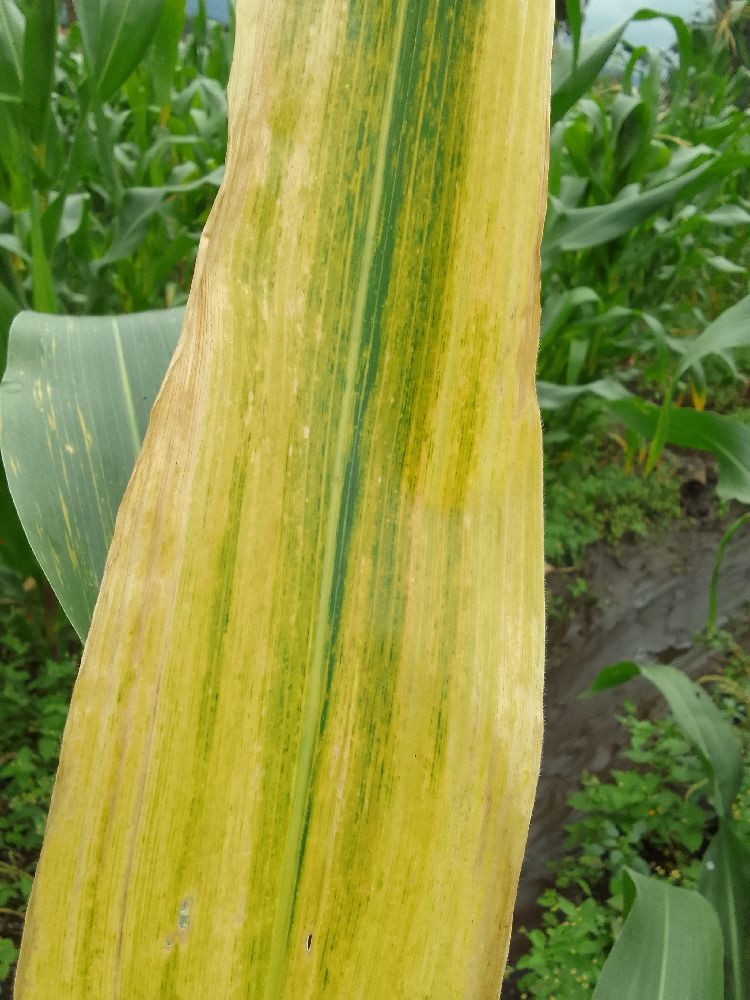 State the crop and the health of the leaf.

maize, maize lethal necrosis
